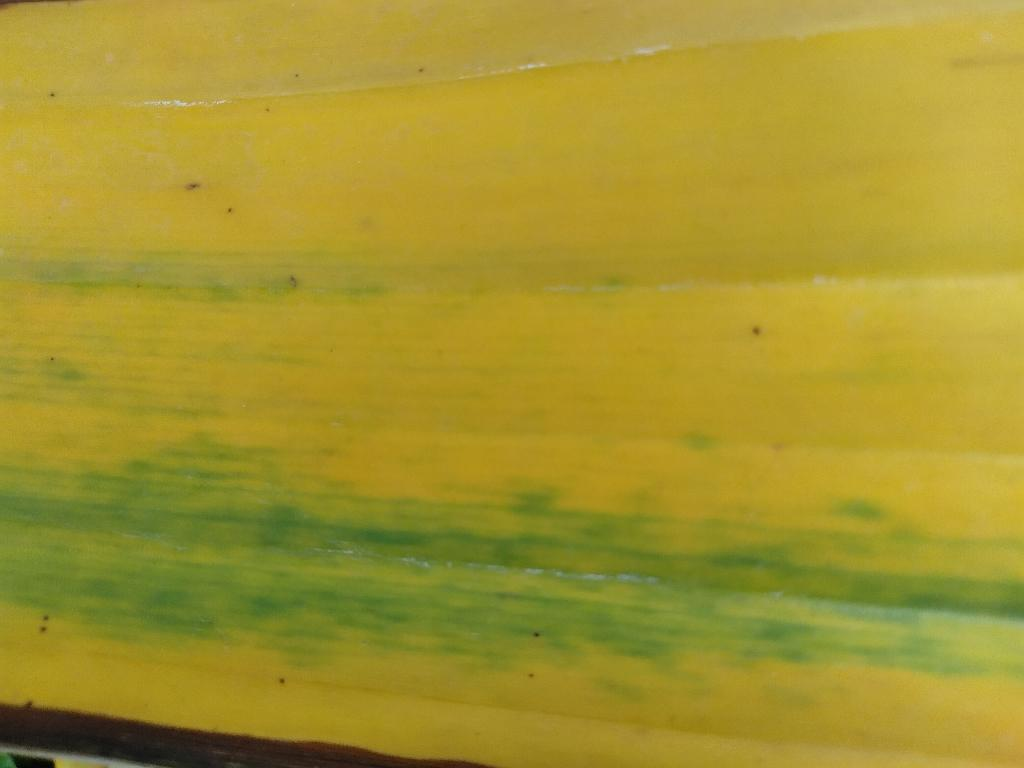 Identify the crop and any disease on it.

banana, fusarium wilt race 1
